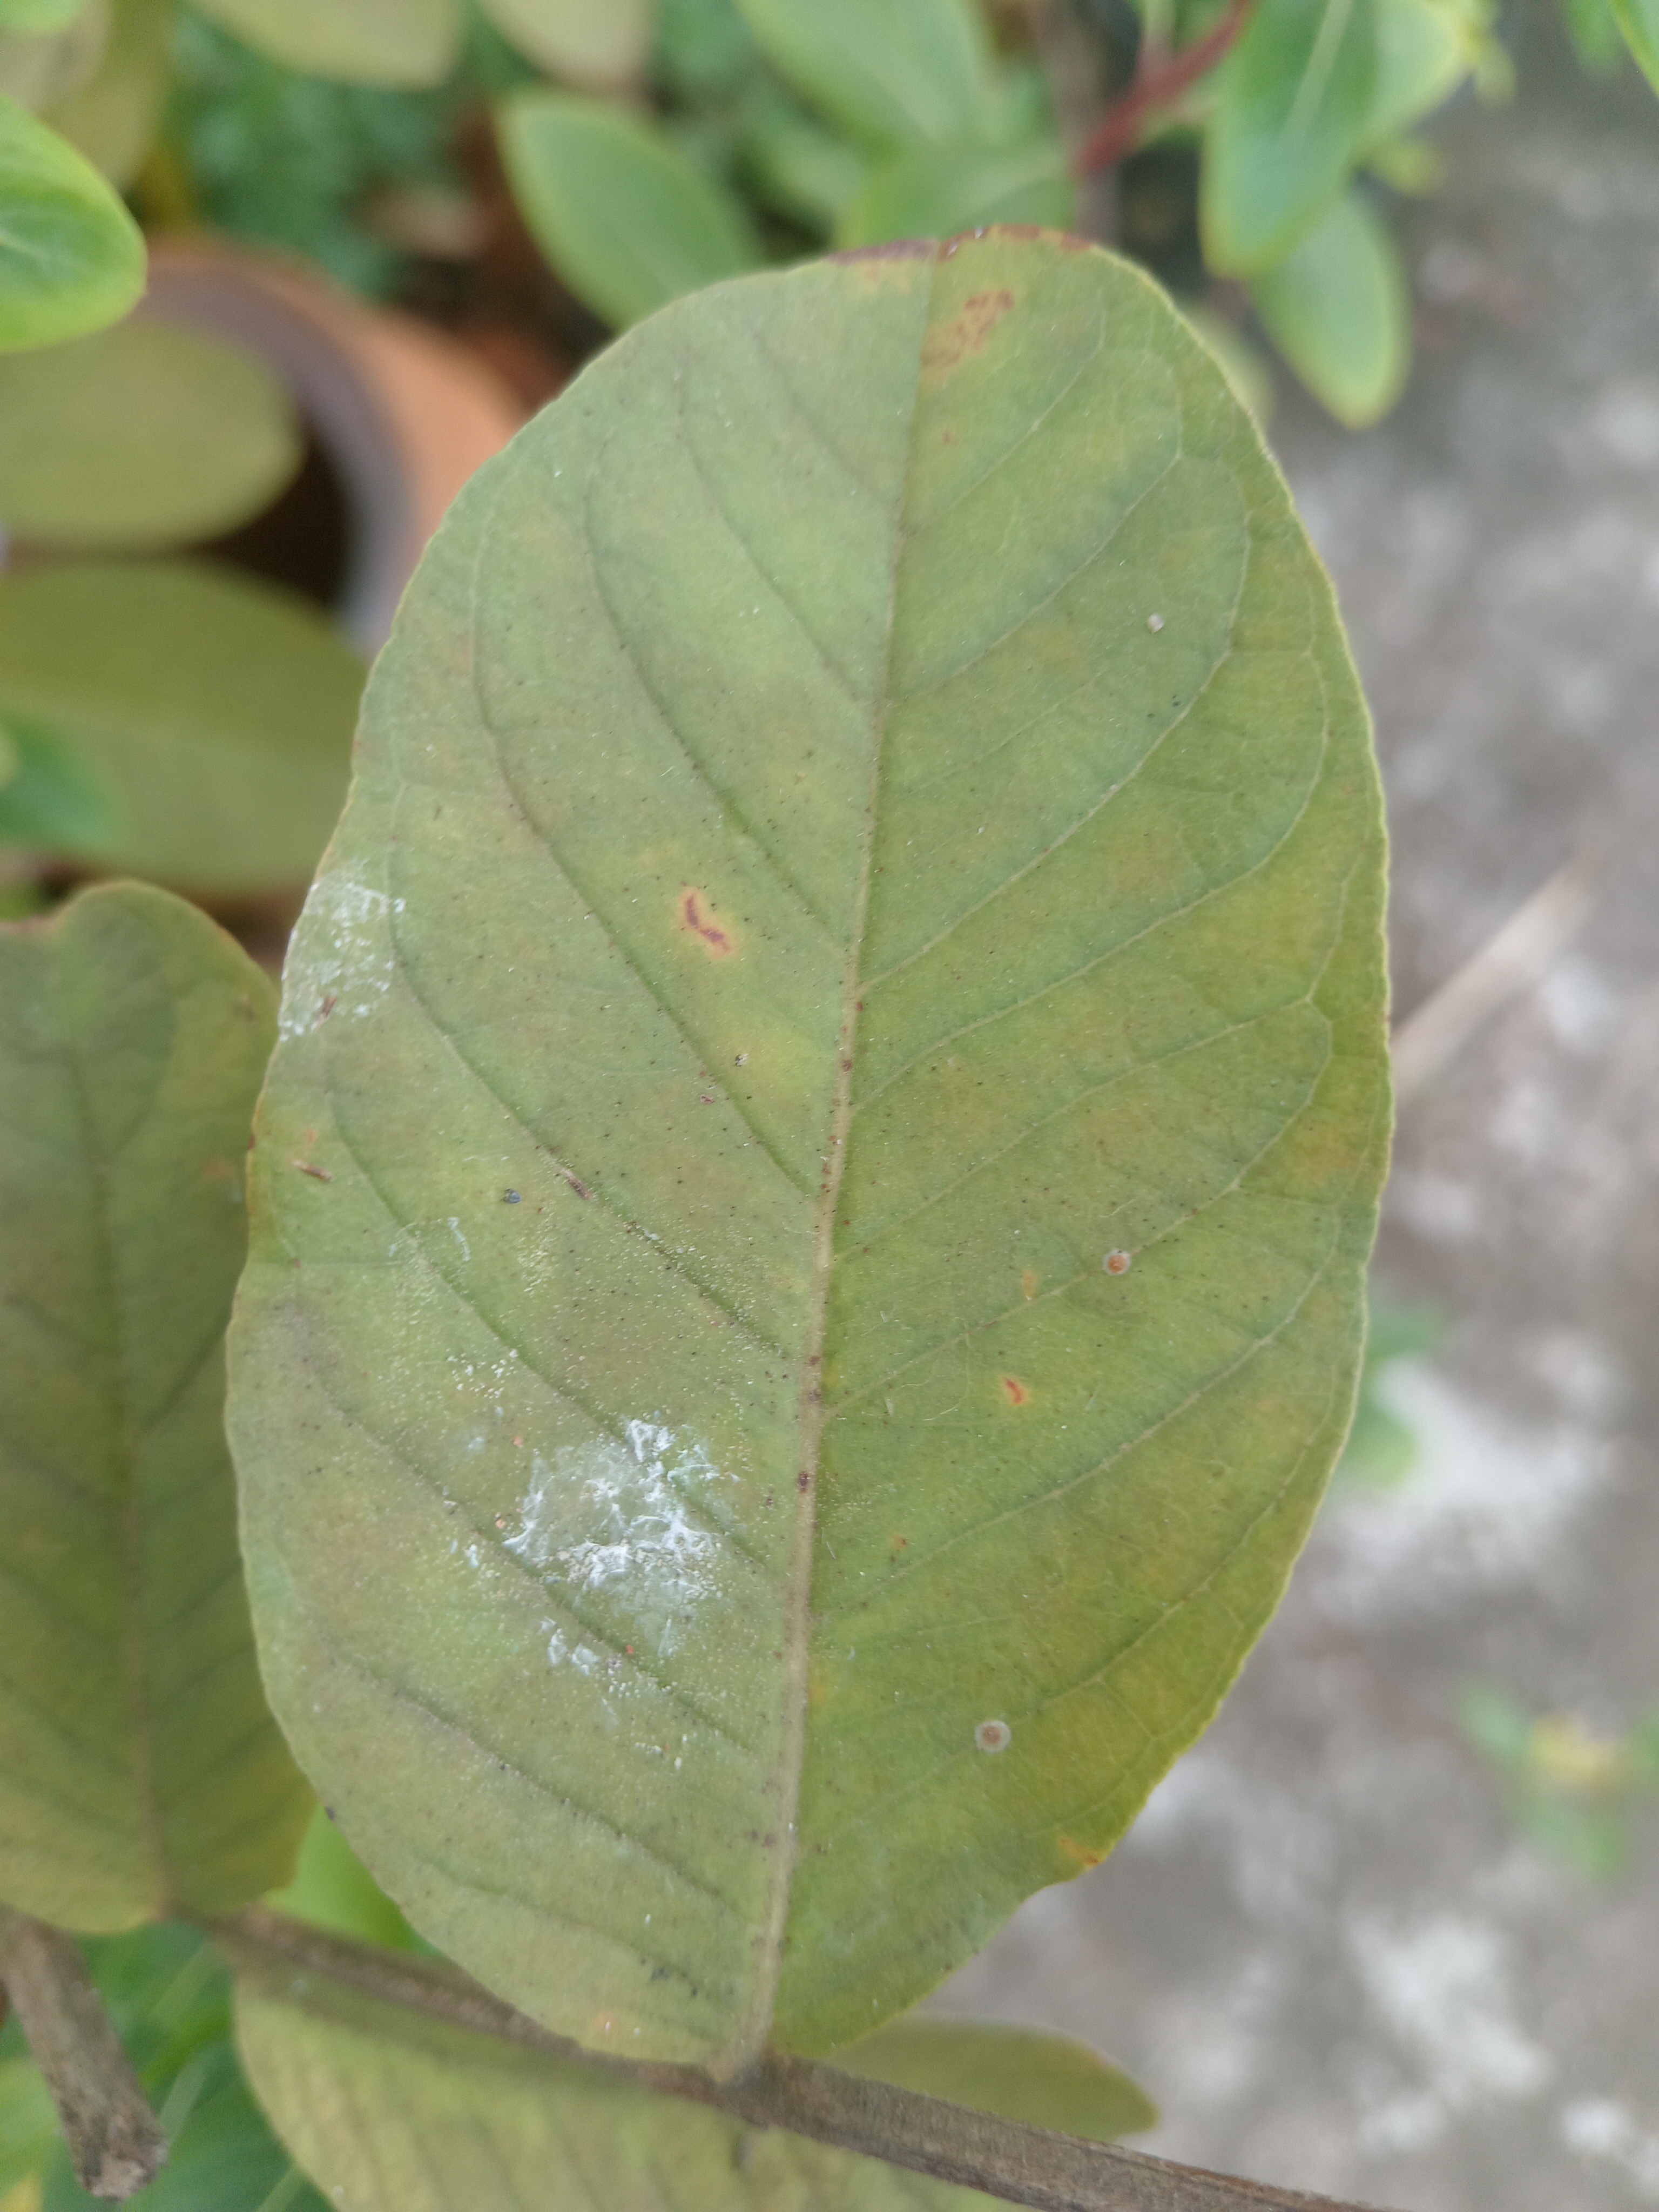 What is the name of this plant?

guava
